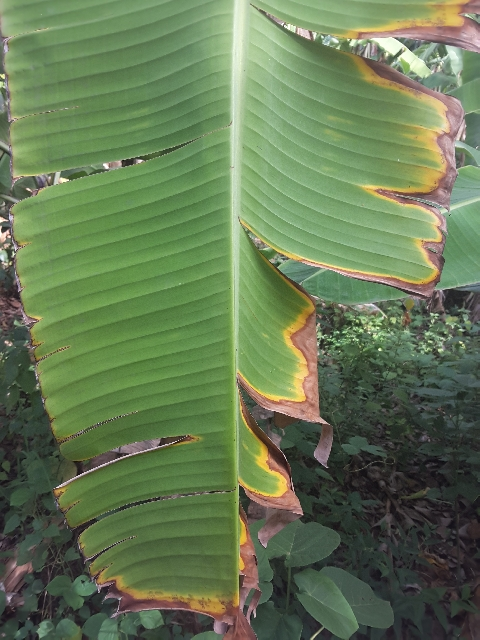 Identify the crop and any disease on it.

banana, fusarium wilt race 1
